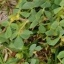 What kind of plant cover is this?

unstructured weed
